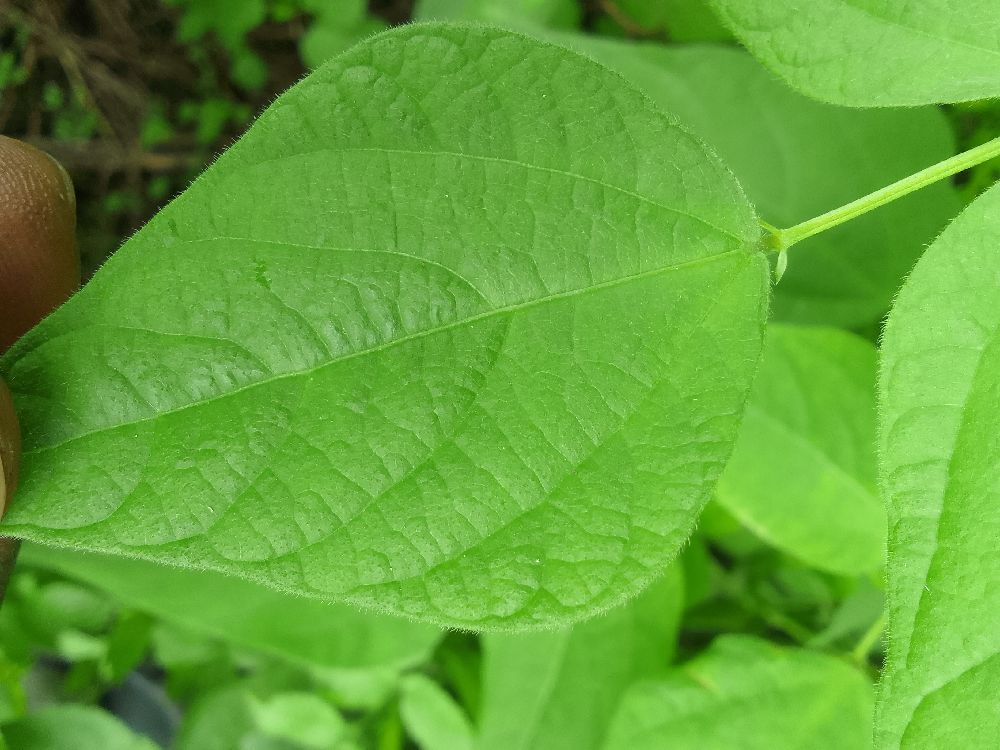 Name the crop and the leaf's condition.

common bean, healthy
